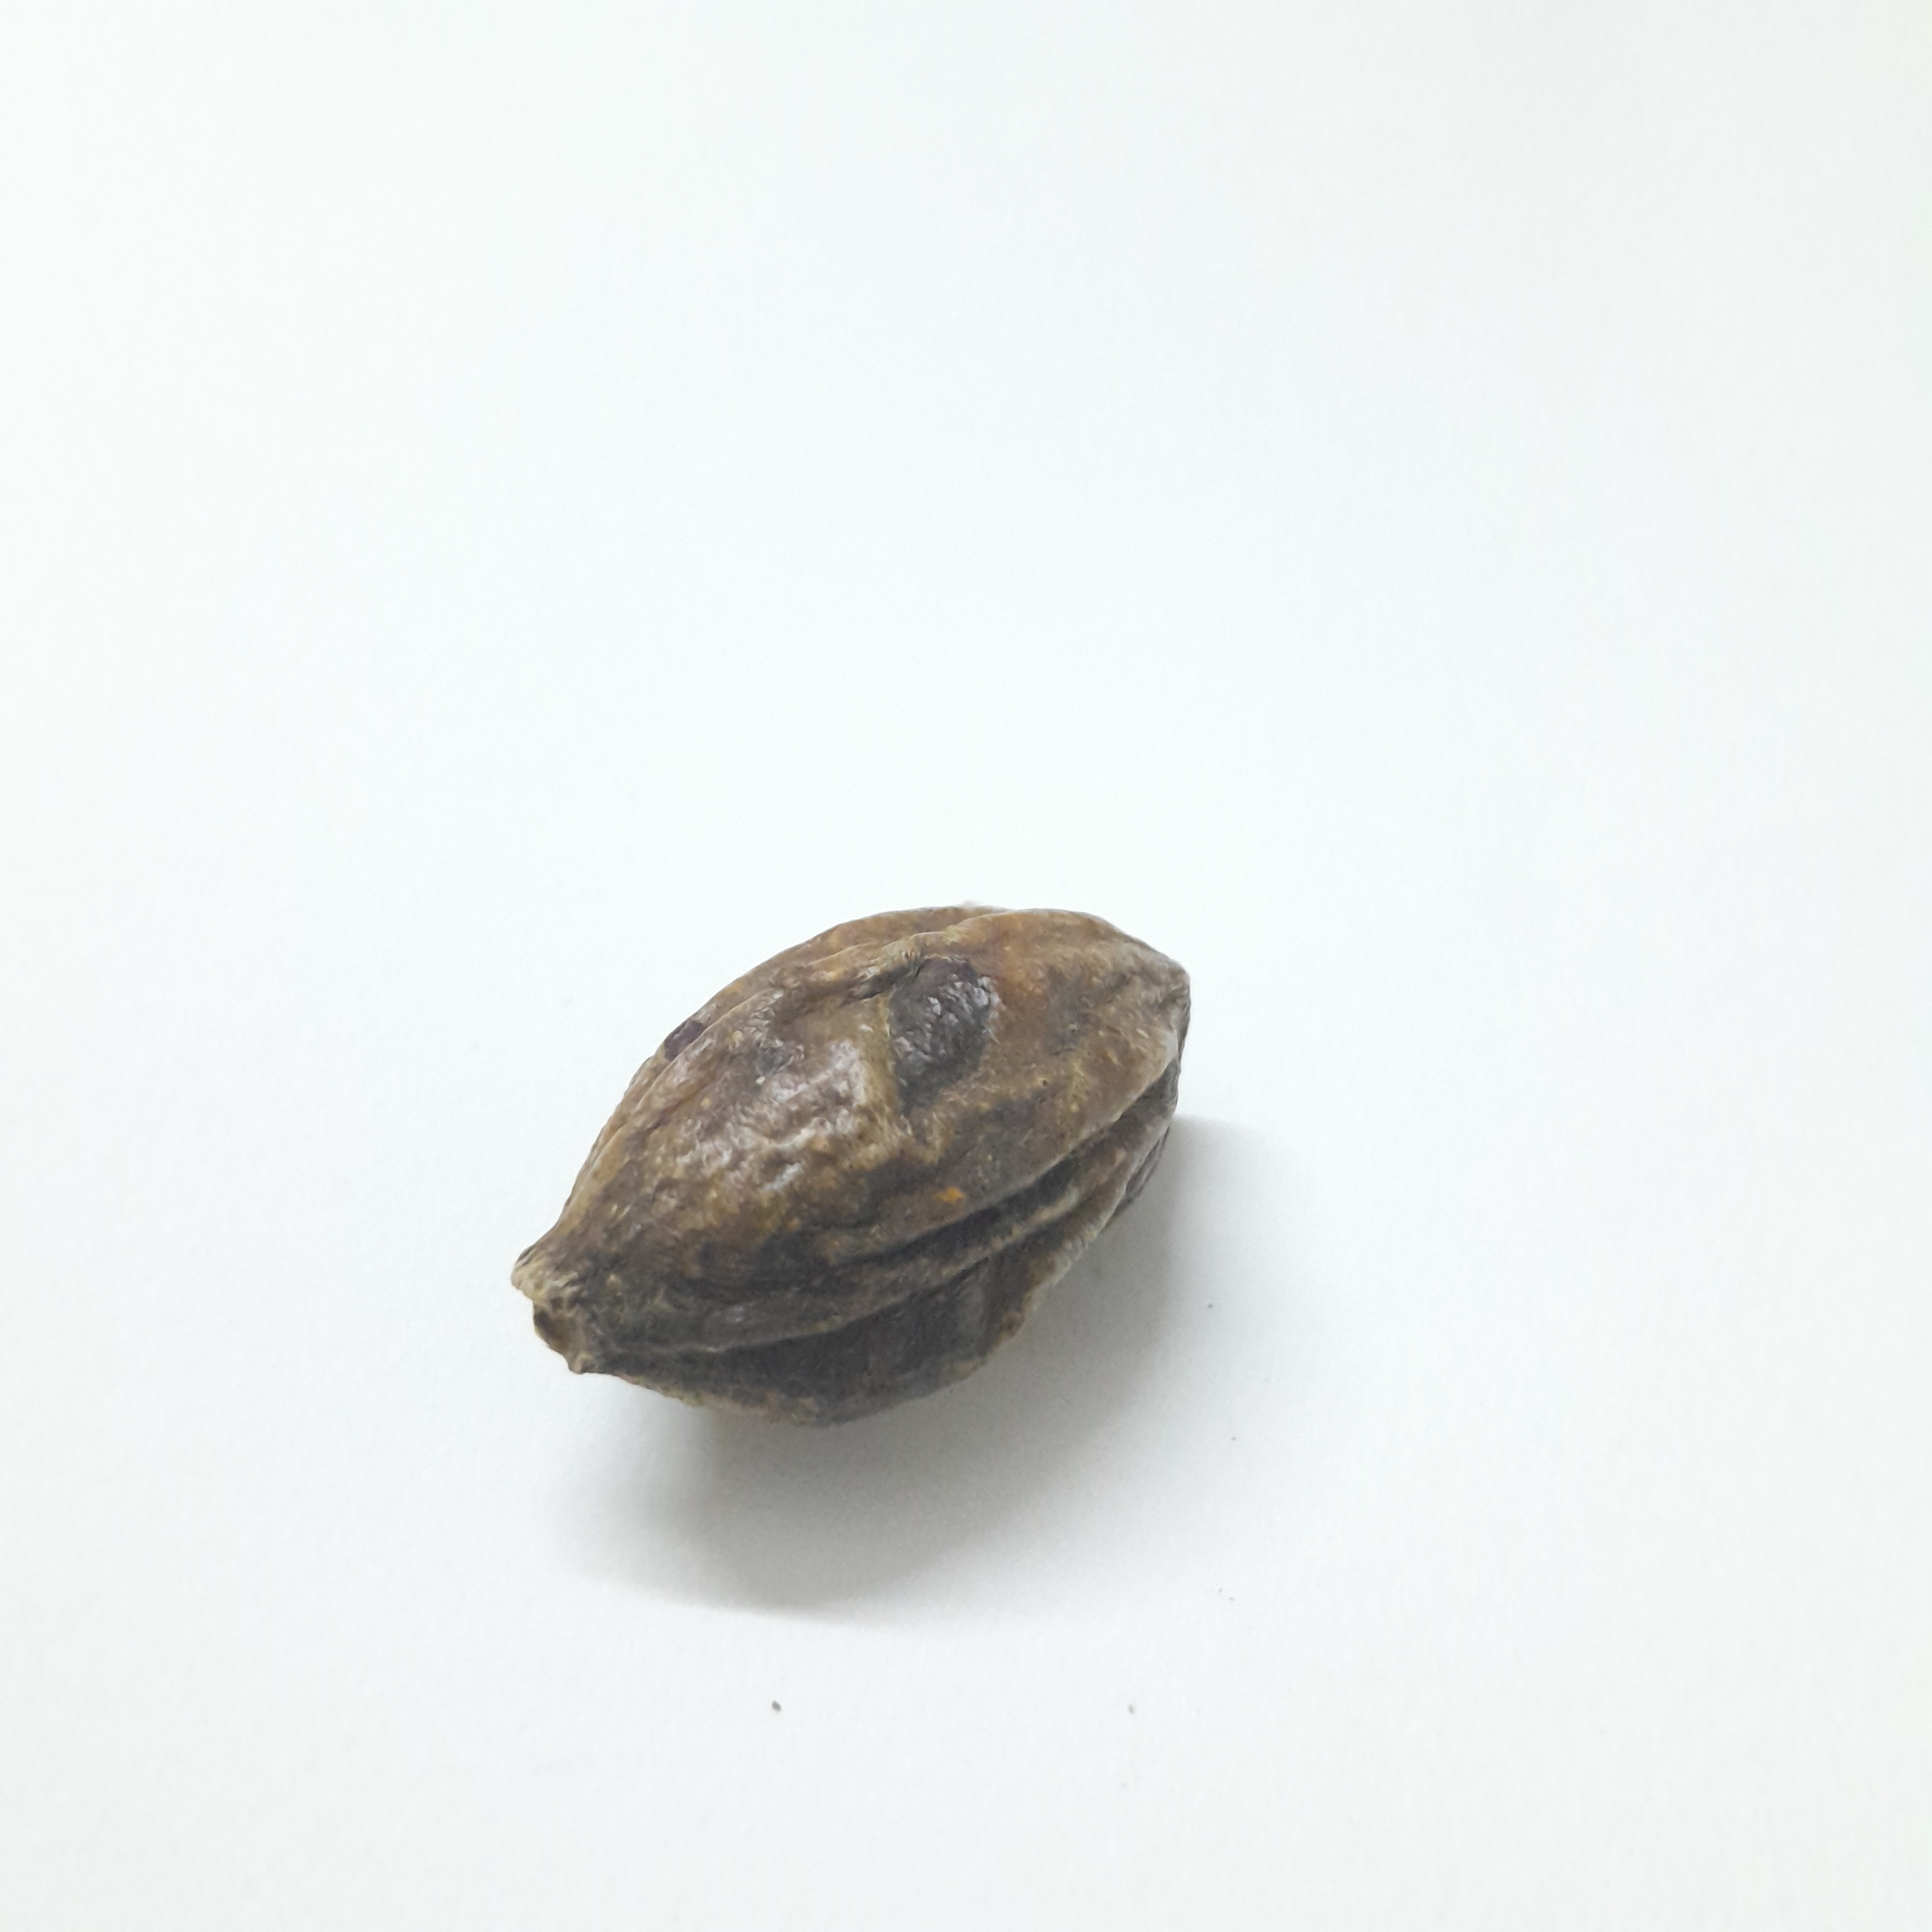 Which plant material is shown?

hirdaa
